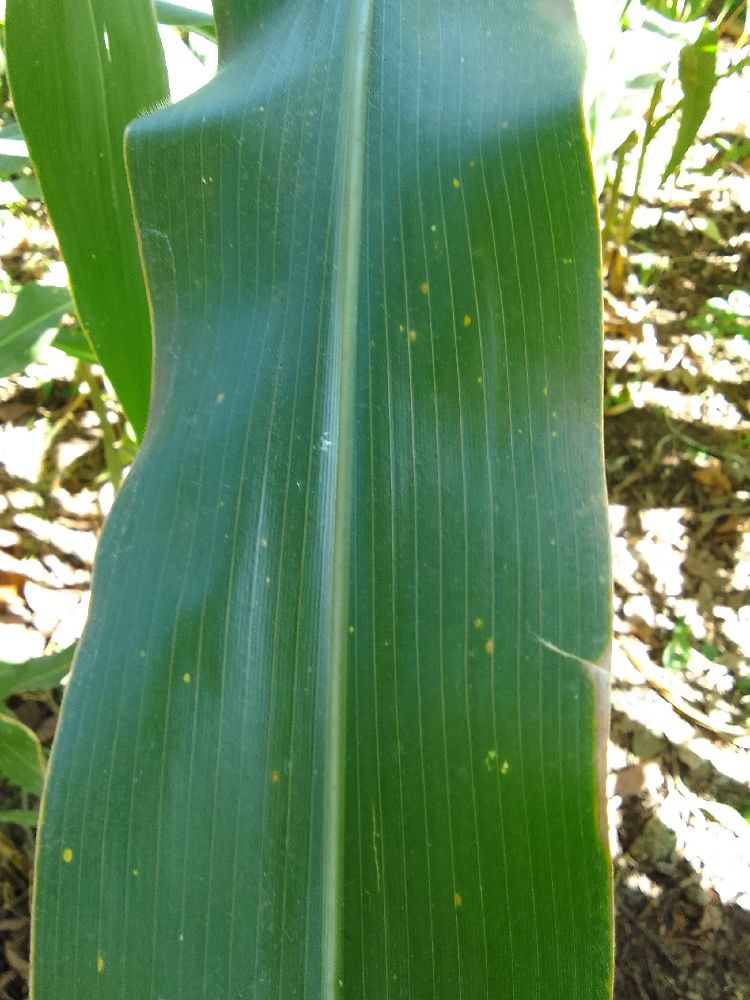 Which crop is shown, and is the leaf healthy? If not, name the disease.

maize, healthy
